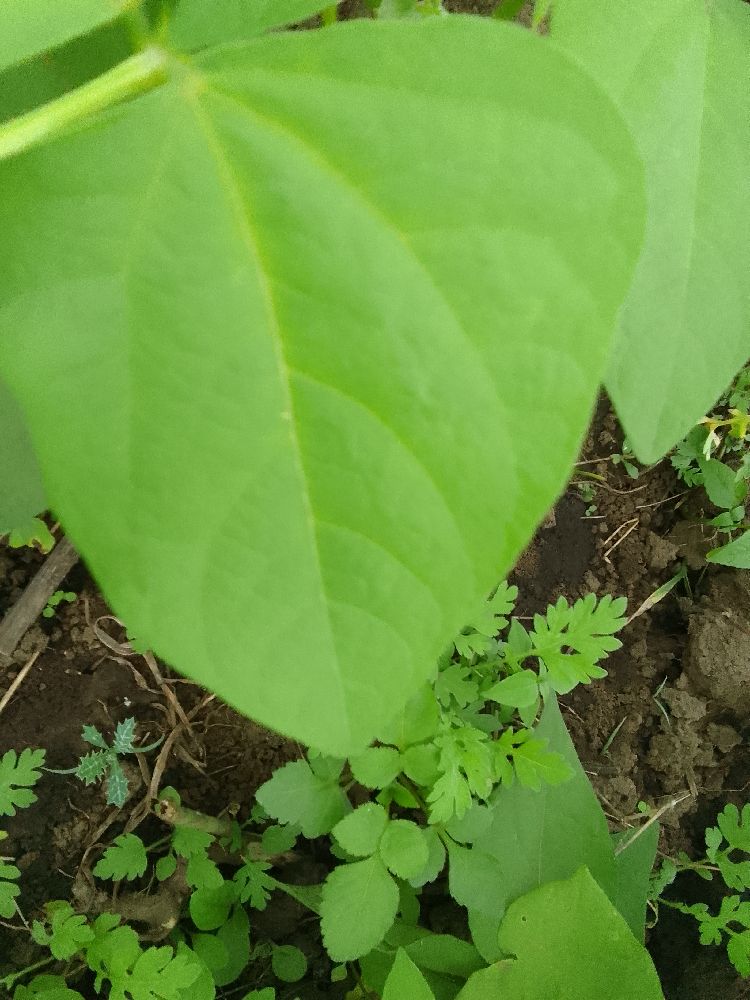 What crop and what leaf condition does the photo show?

common bean, healthy
